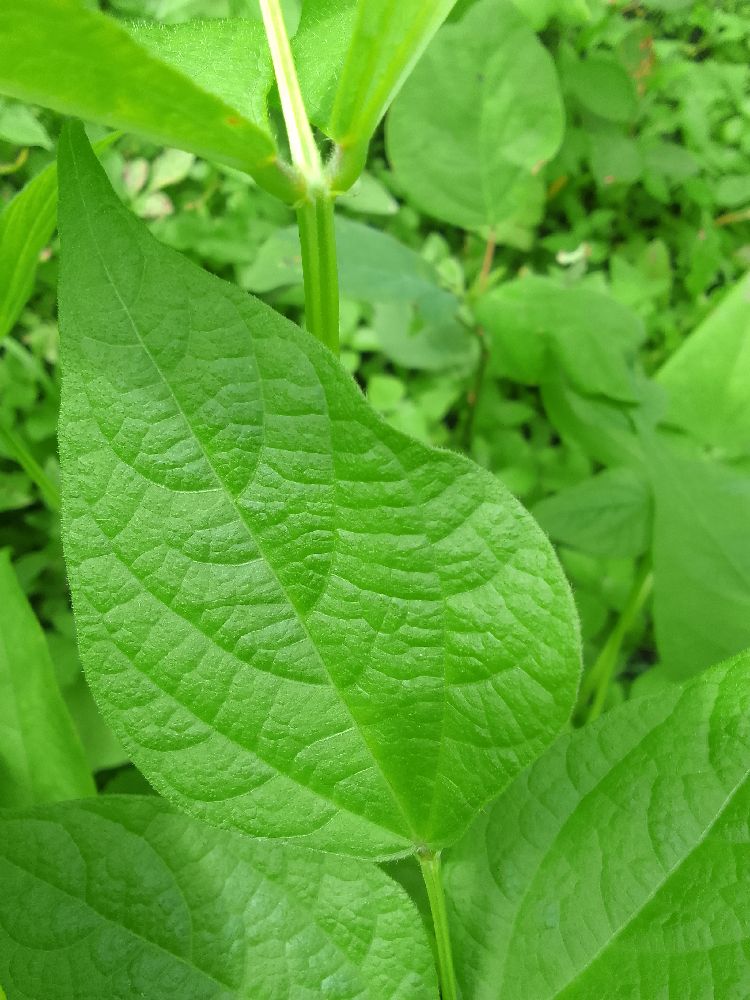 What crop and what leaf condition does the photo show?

common bean, healthy
